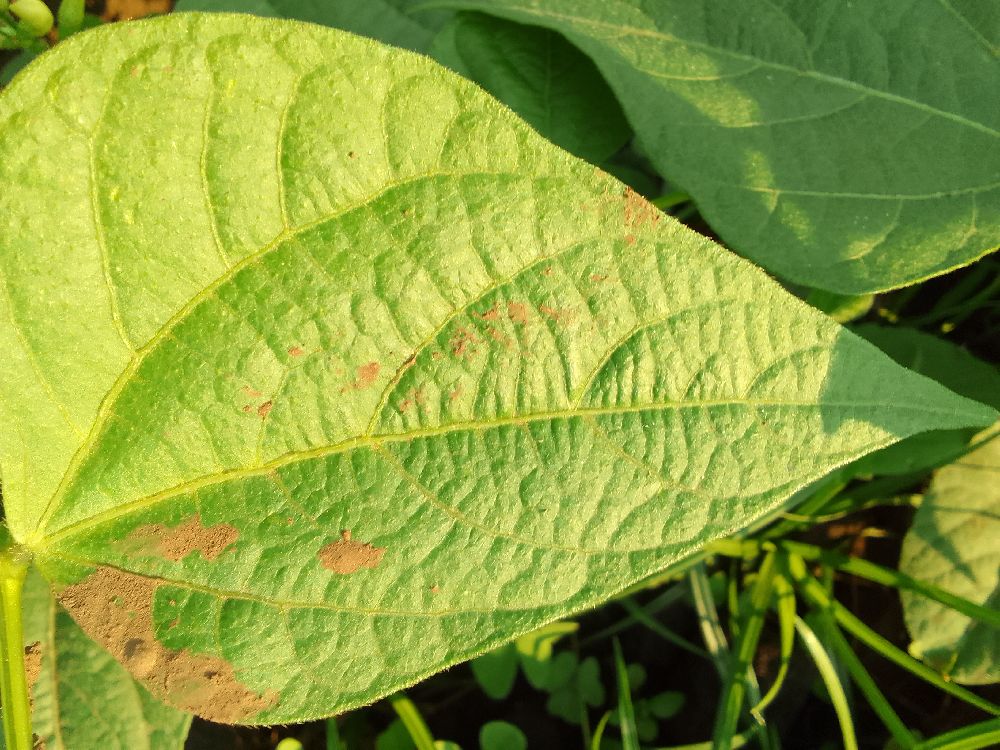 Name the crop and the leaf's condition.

common bean, healthy
